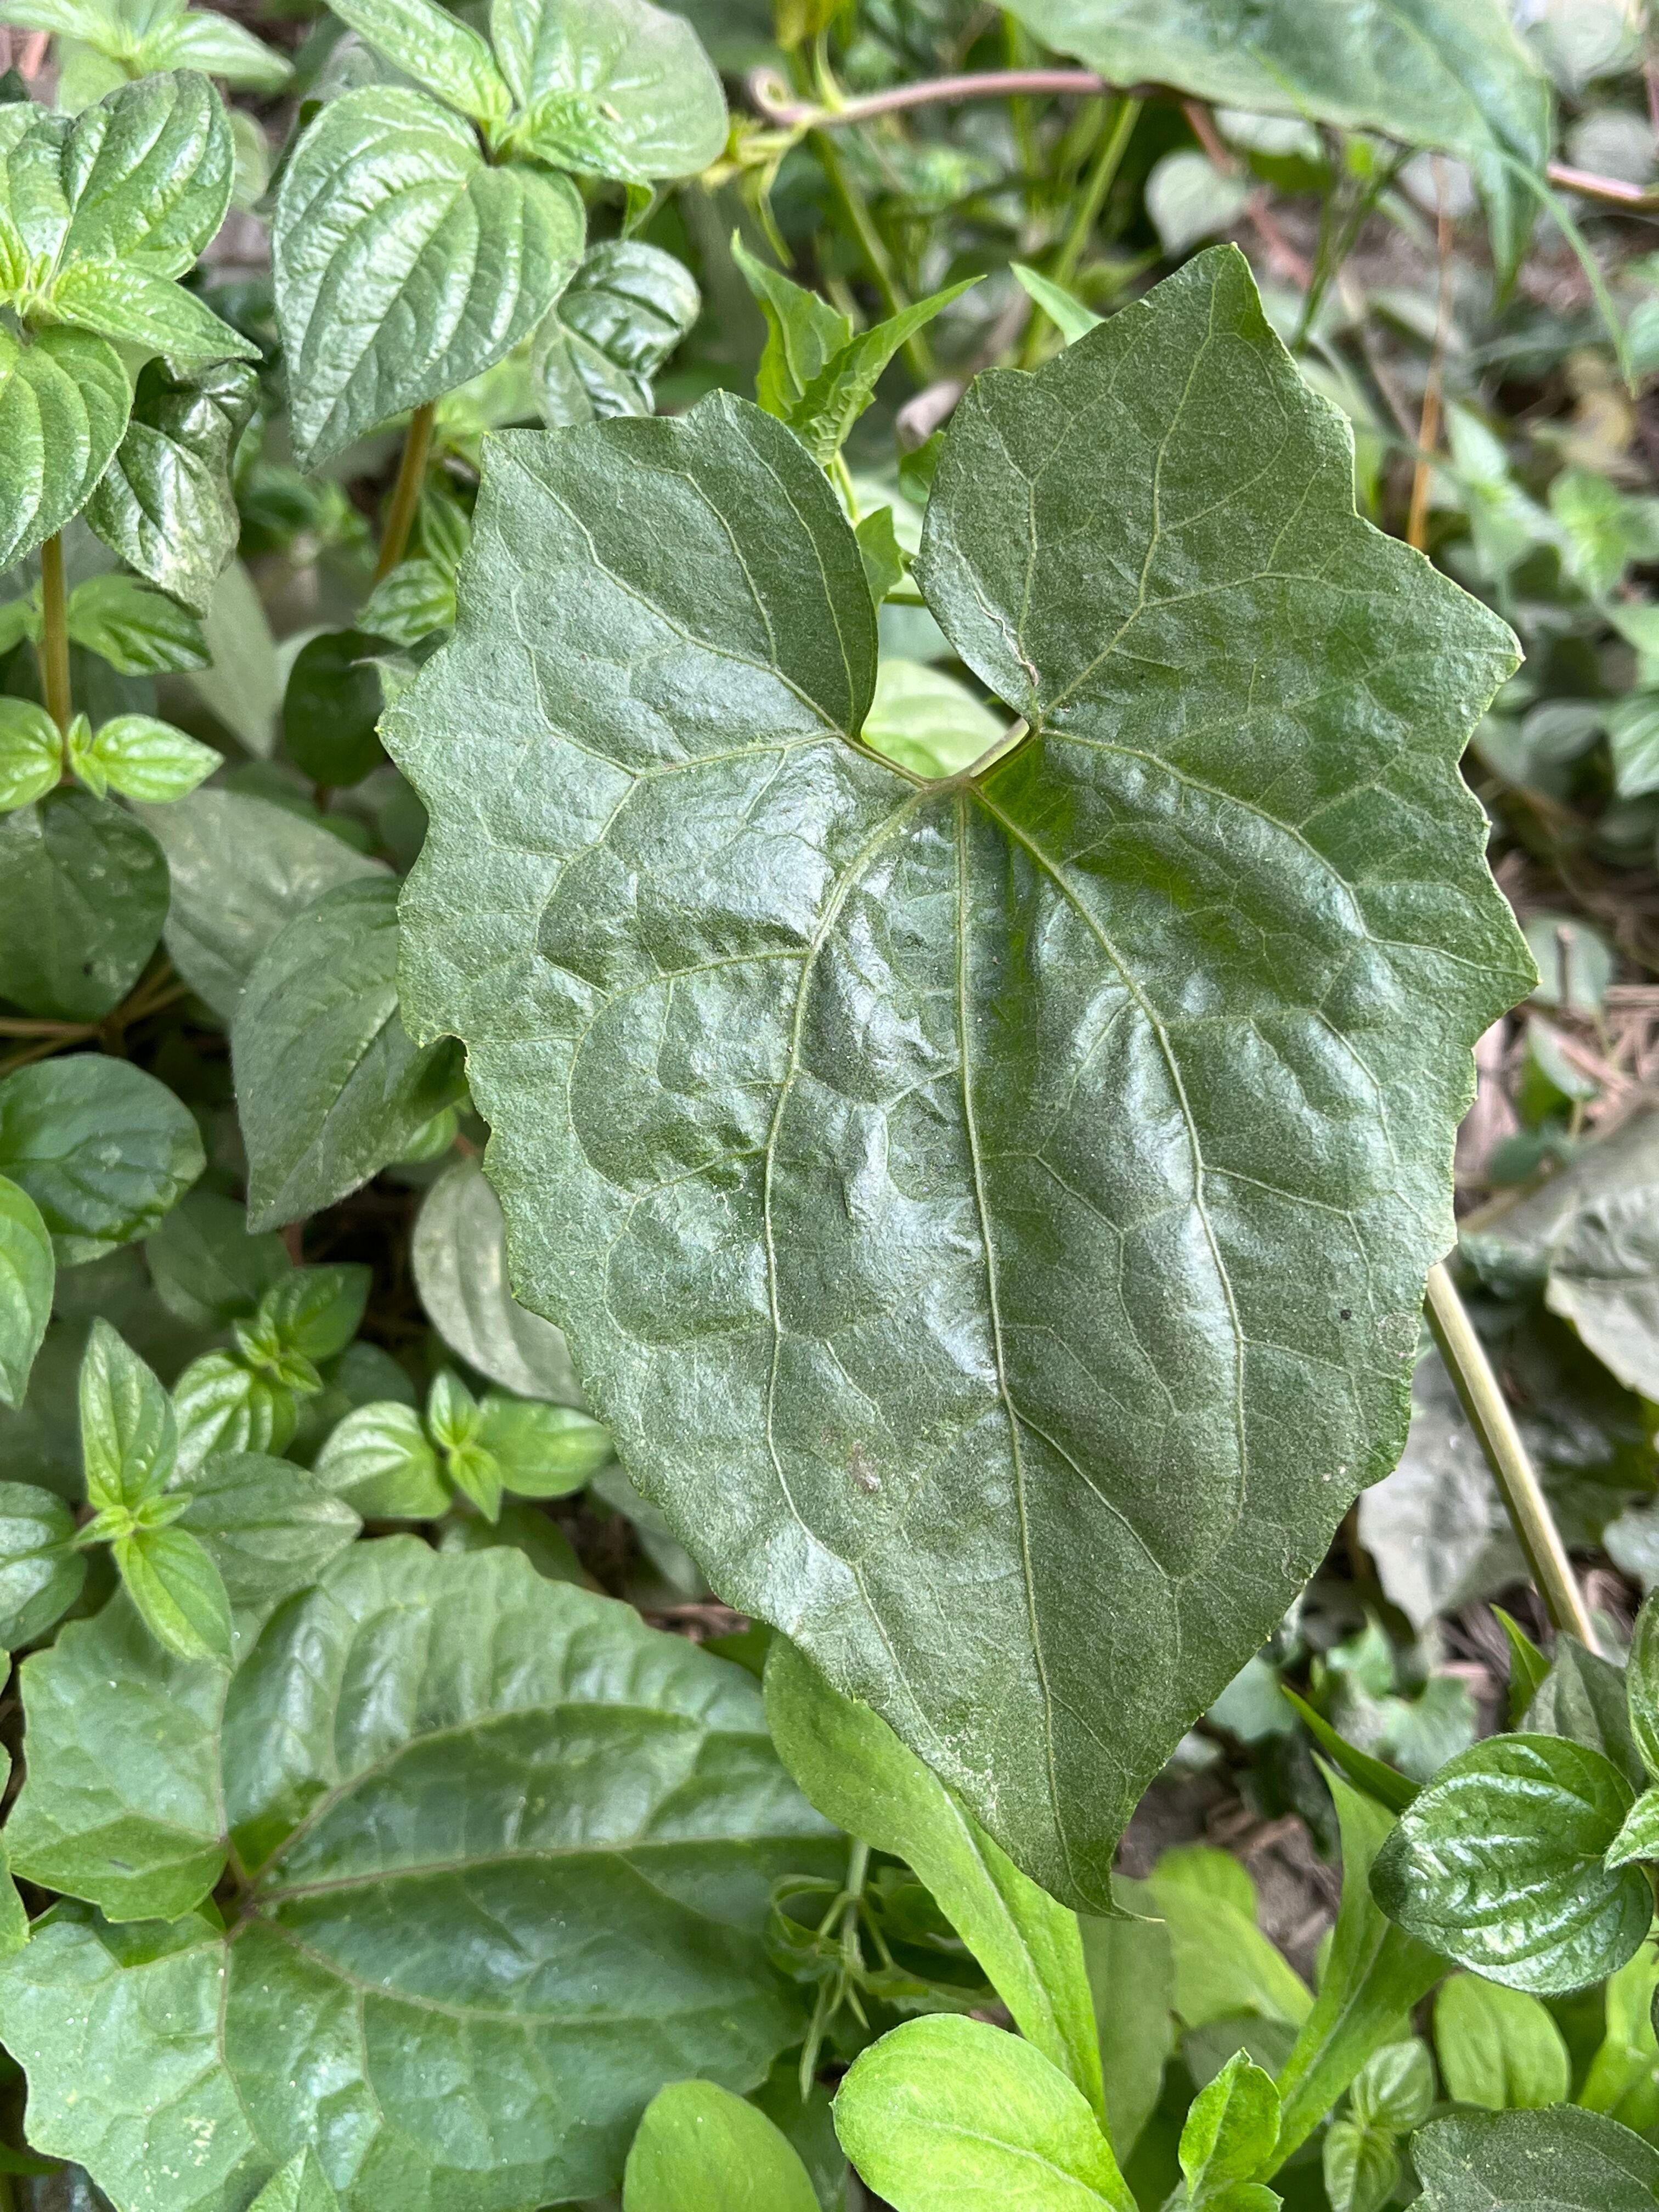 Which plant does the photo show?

bitter vine
